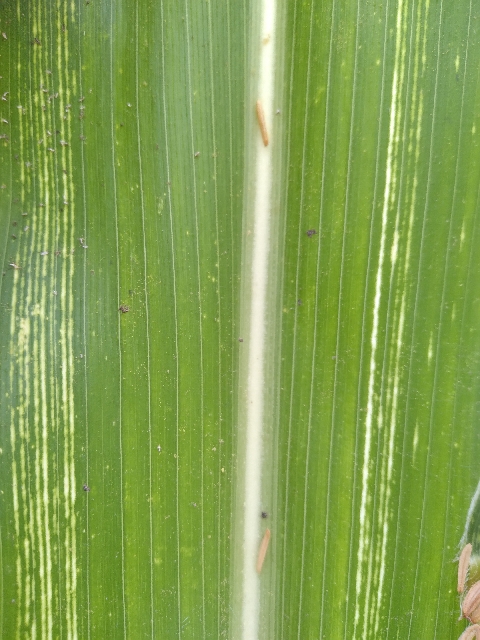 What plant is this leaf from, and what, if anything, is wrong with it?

maize, maize streak virus
